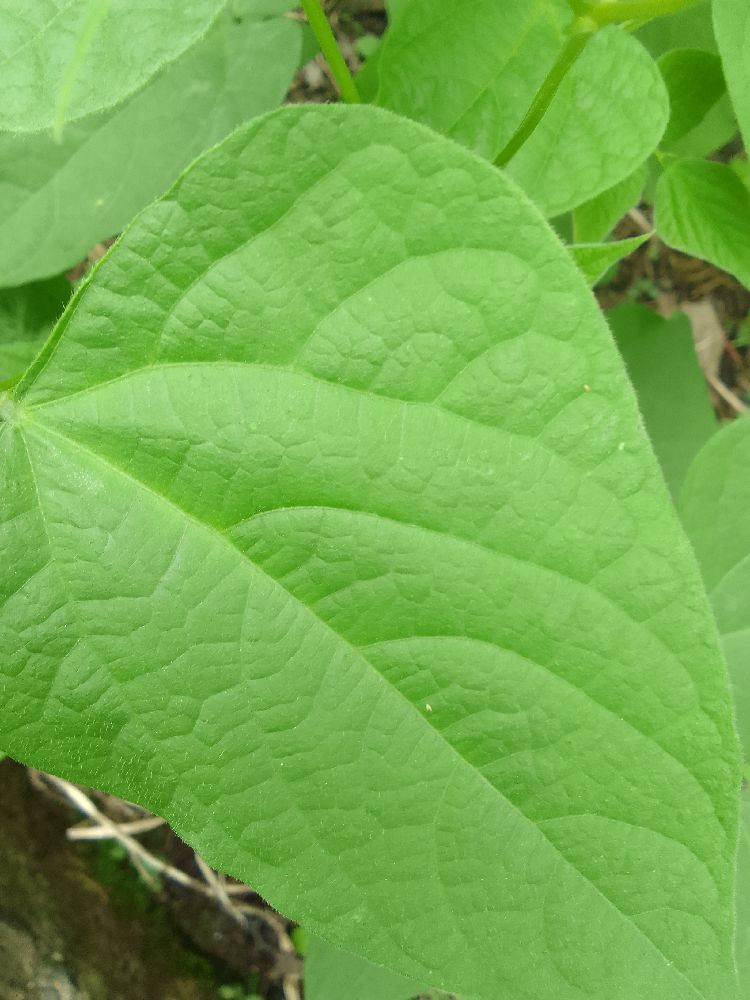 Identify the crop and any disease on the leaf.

common bean, healthy
